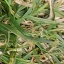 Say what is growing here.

grass
